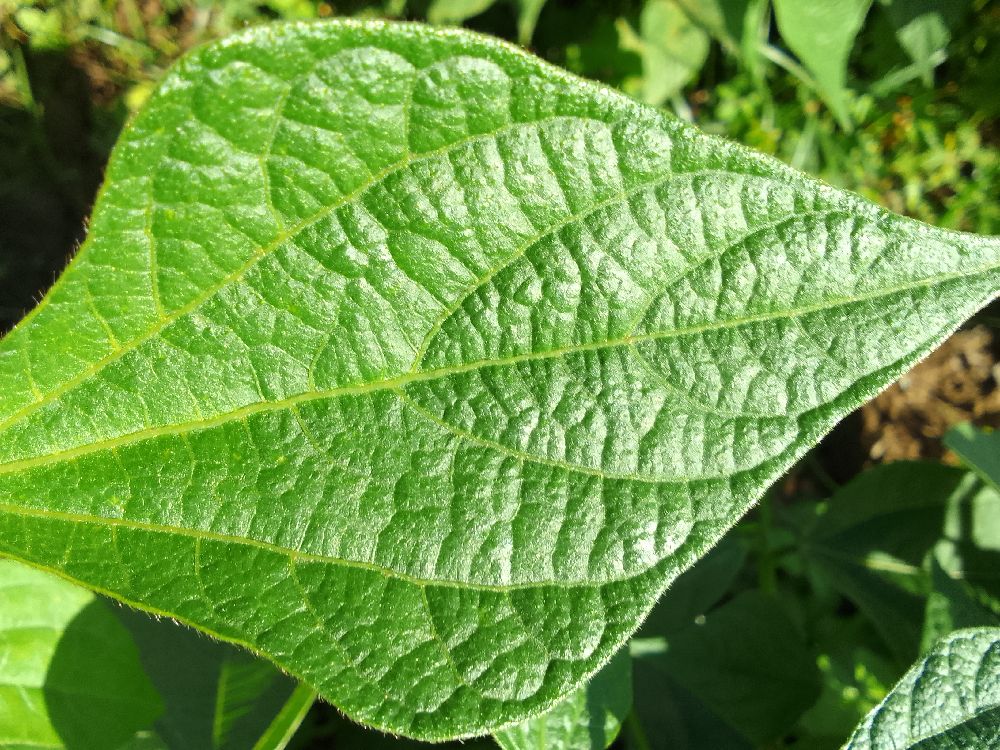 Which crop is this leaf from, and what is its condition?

common bean, healthy
